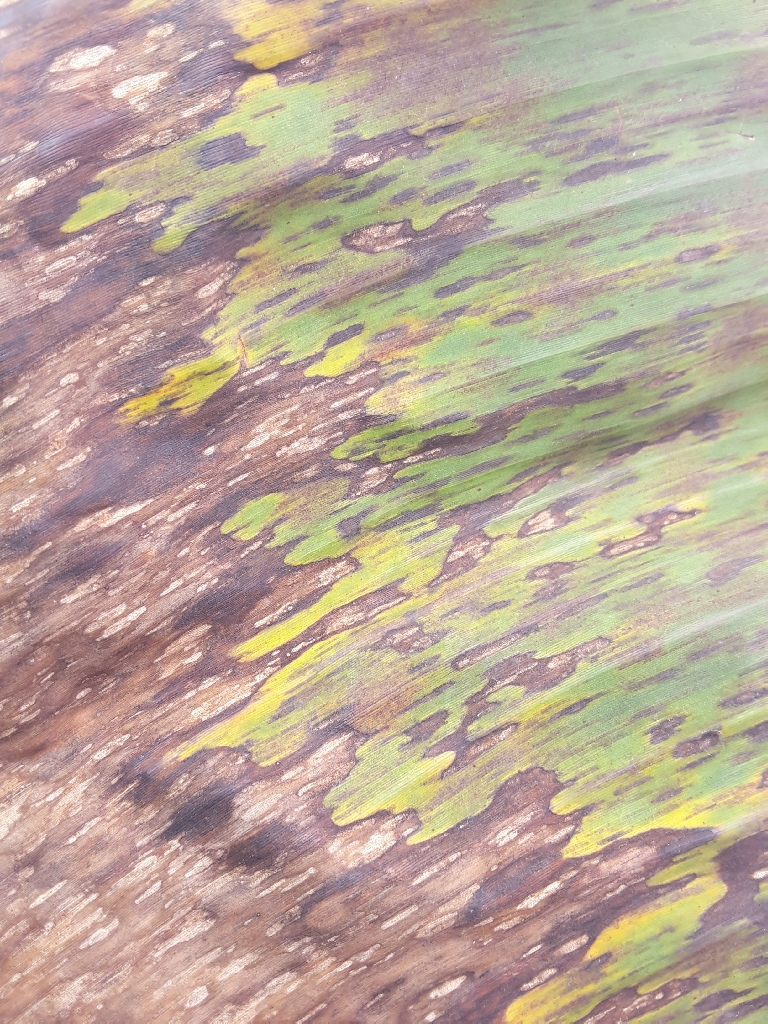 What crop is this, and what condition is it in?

banana, black sigatoka
